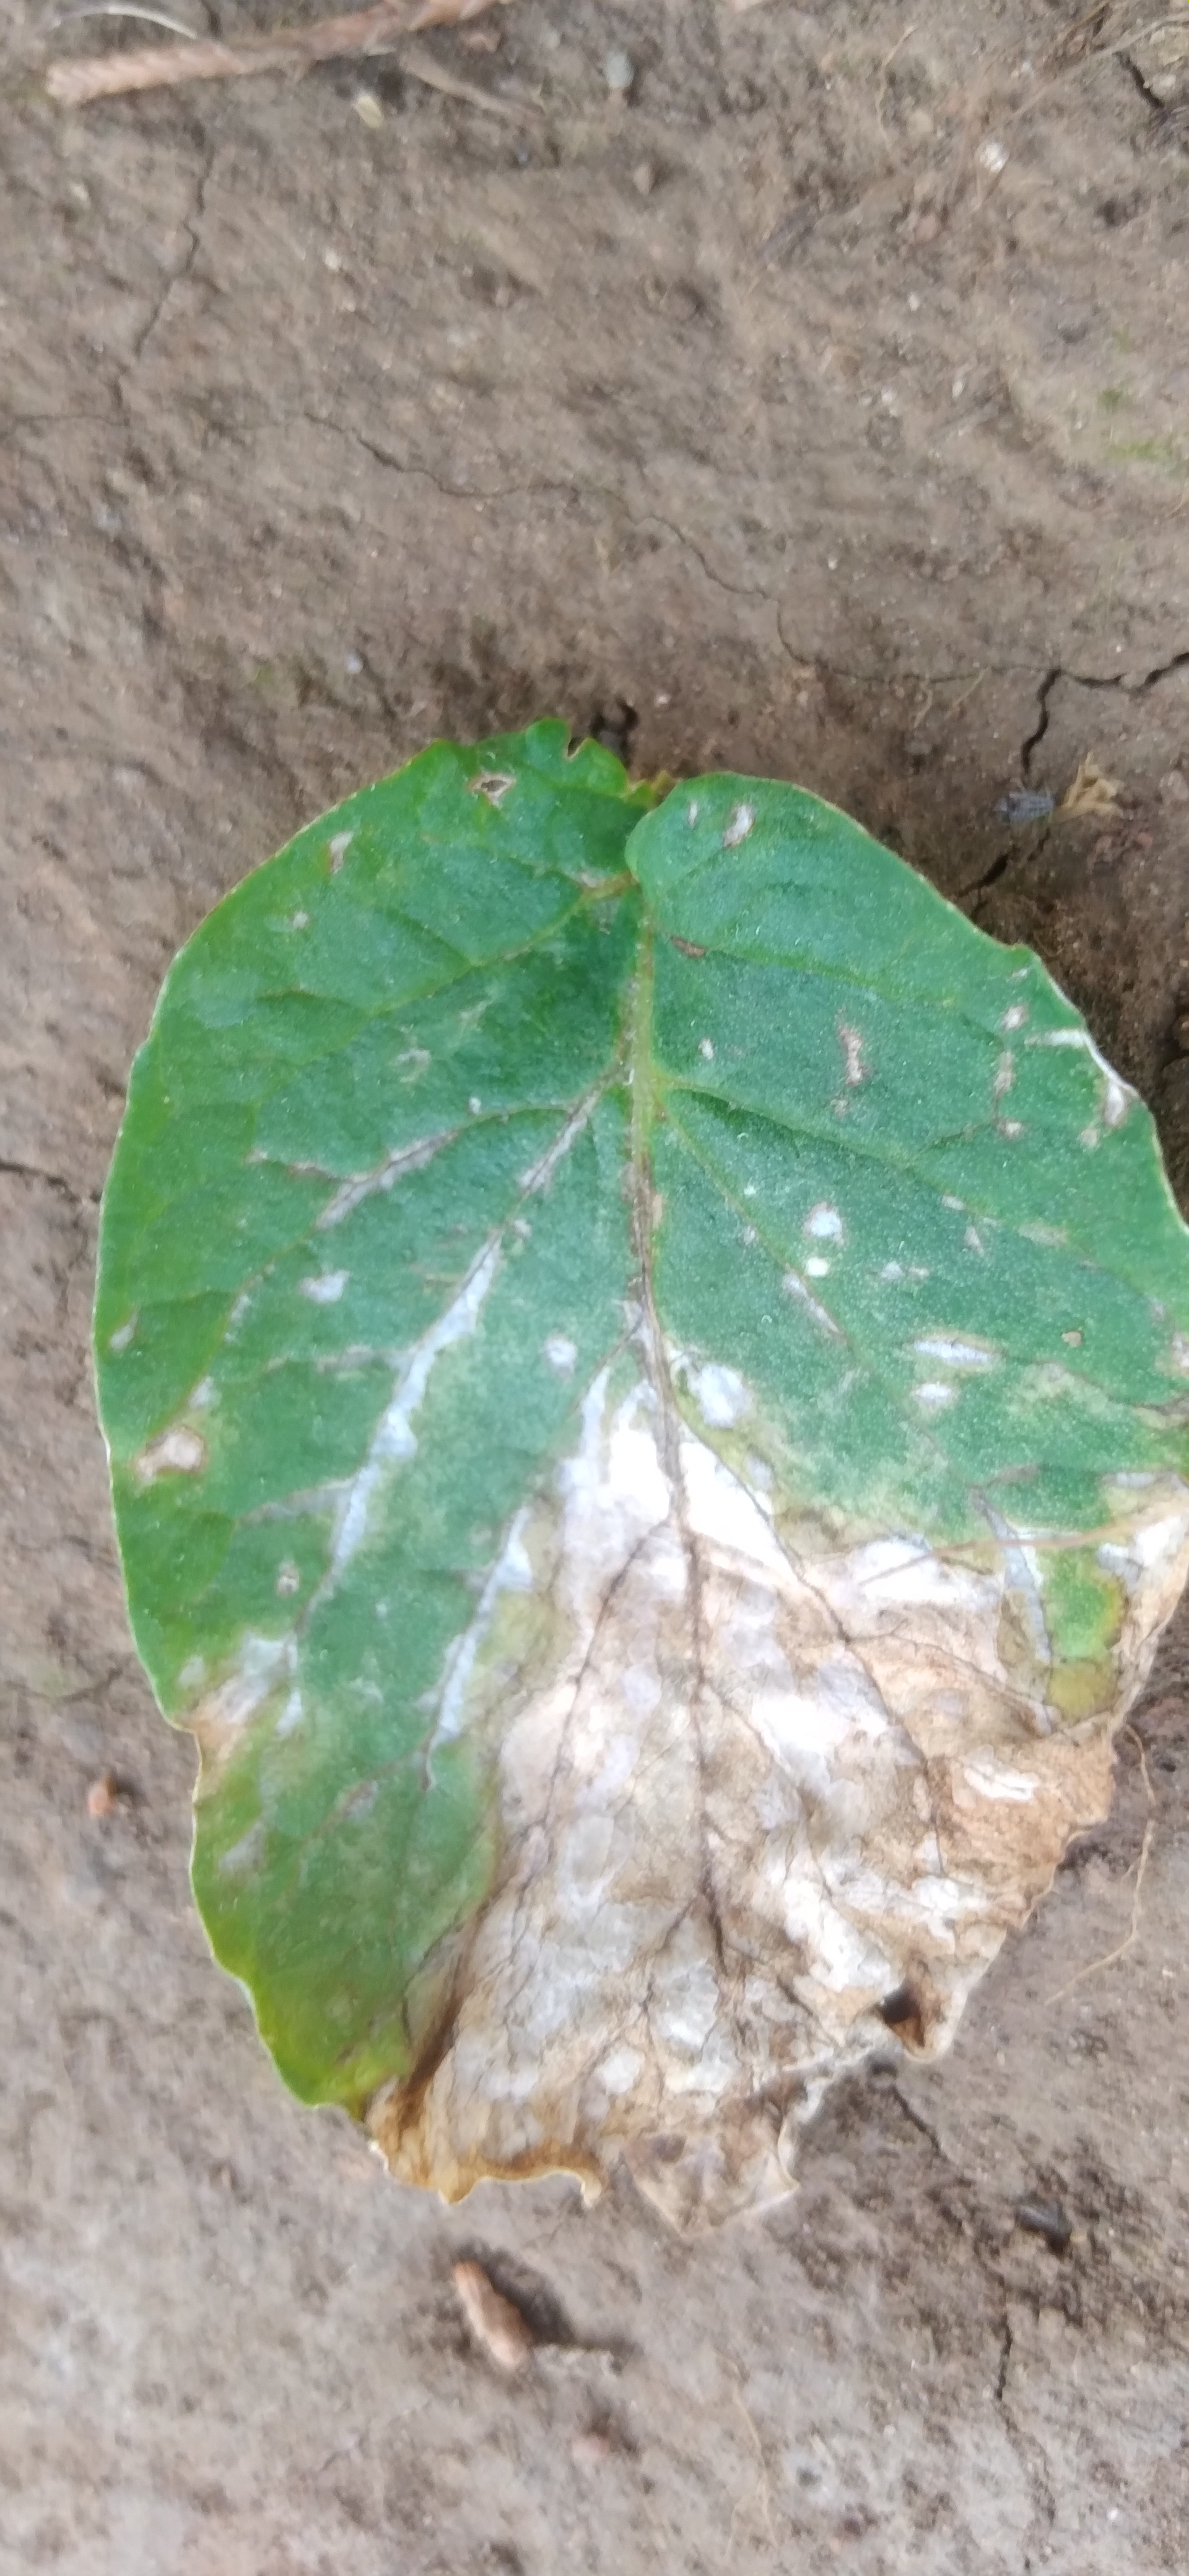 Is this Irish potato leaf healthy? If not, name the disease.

early blight
